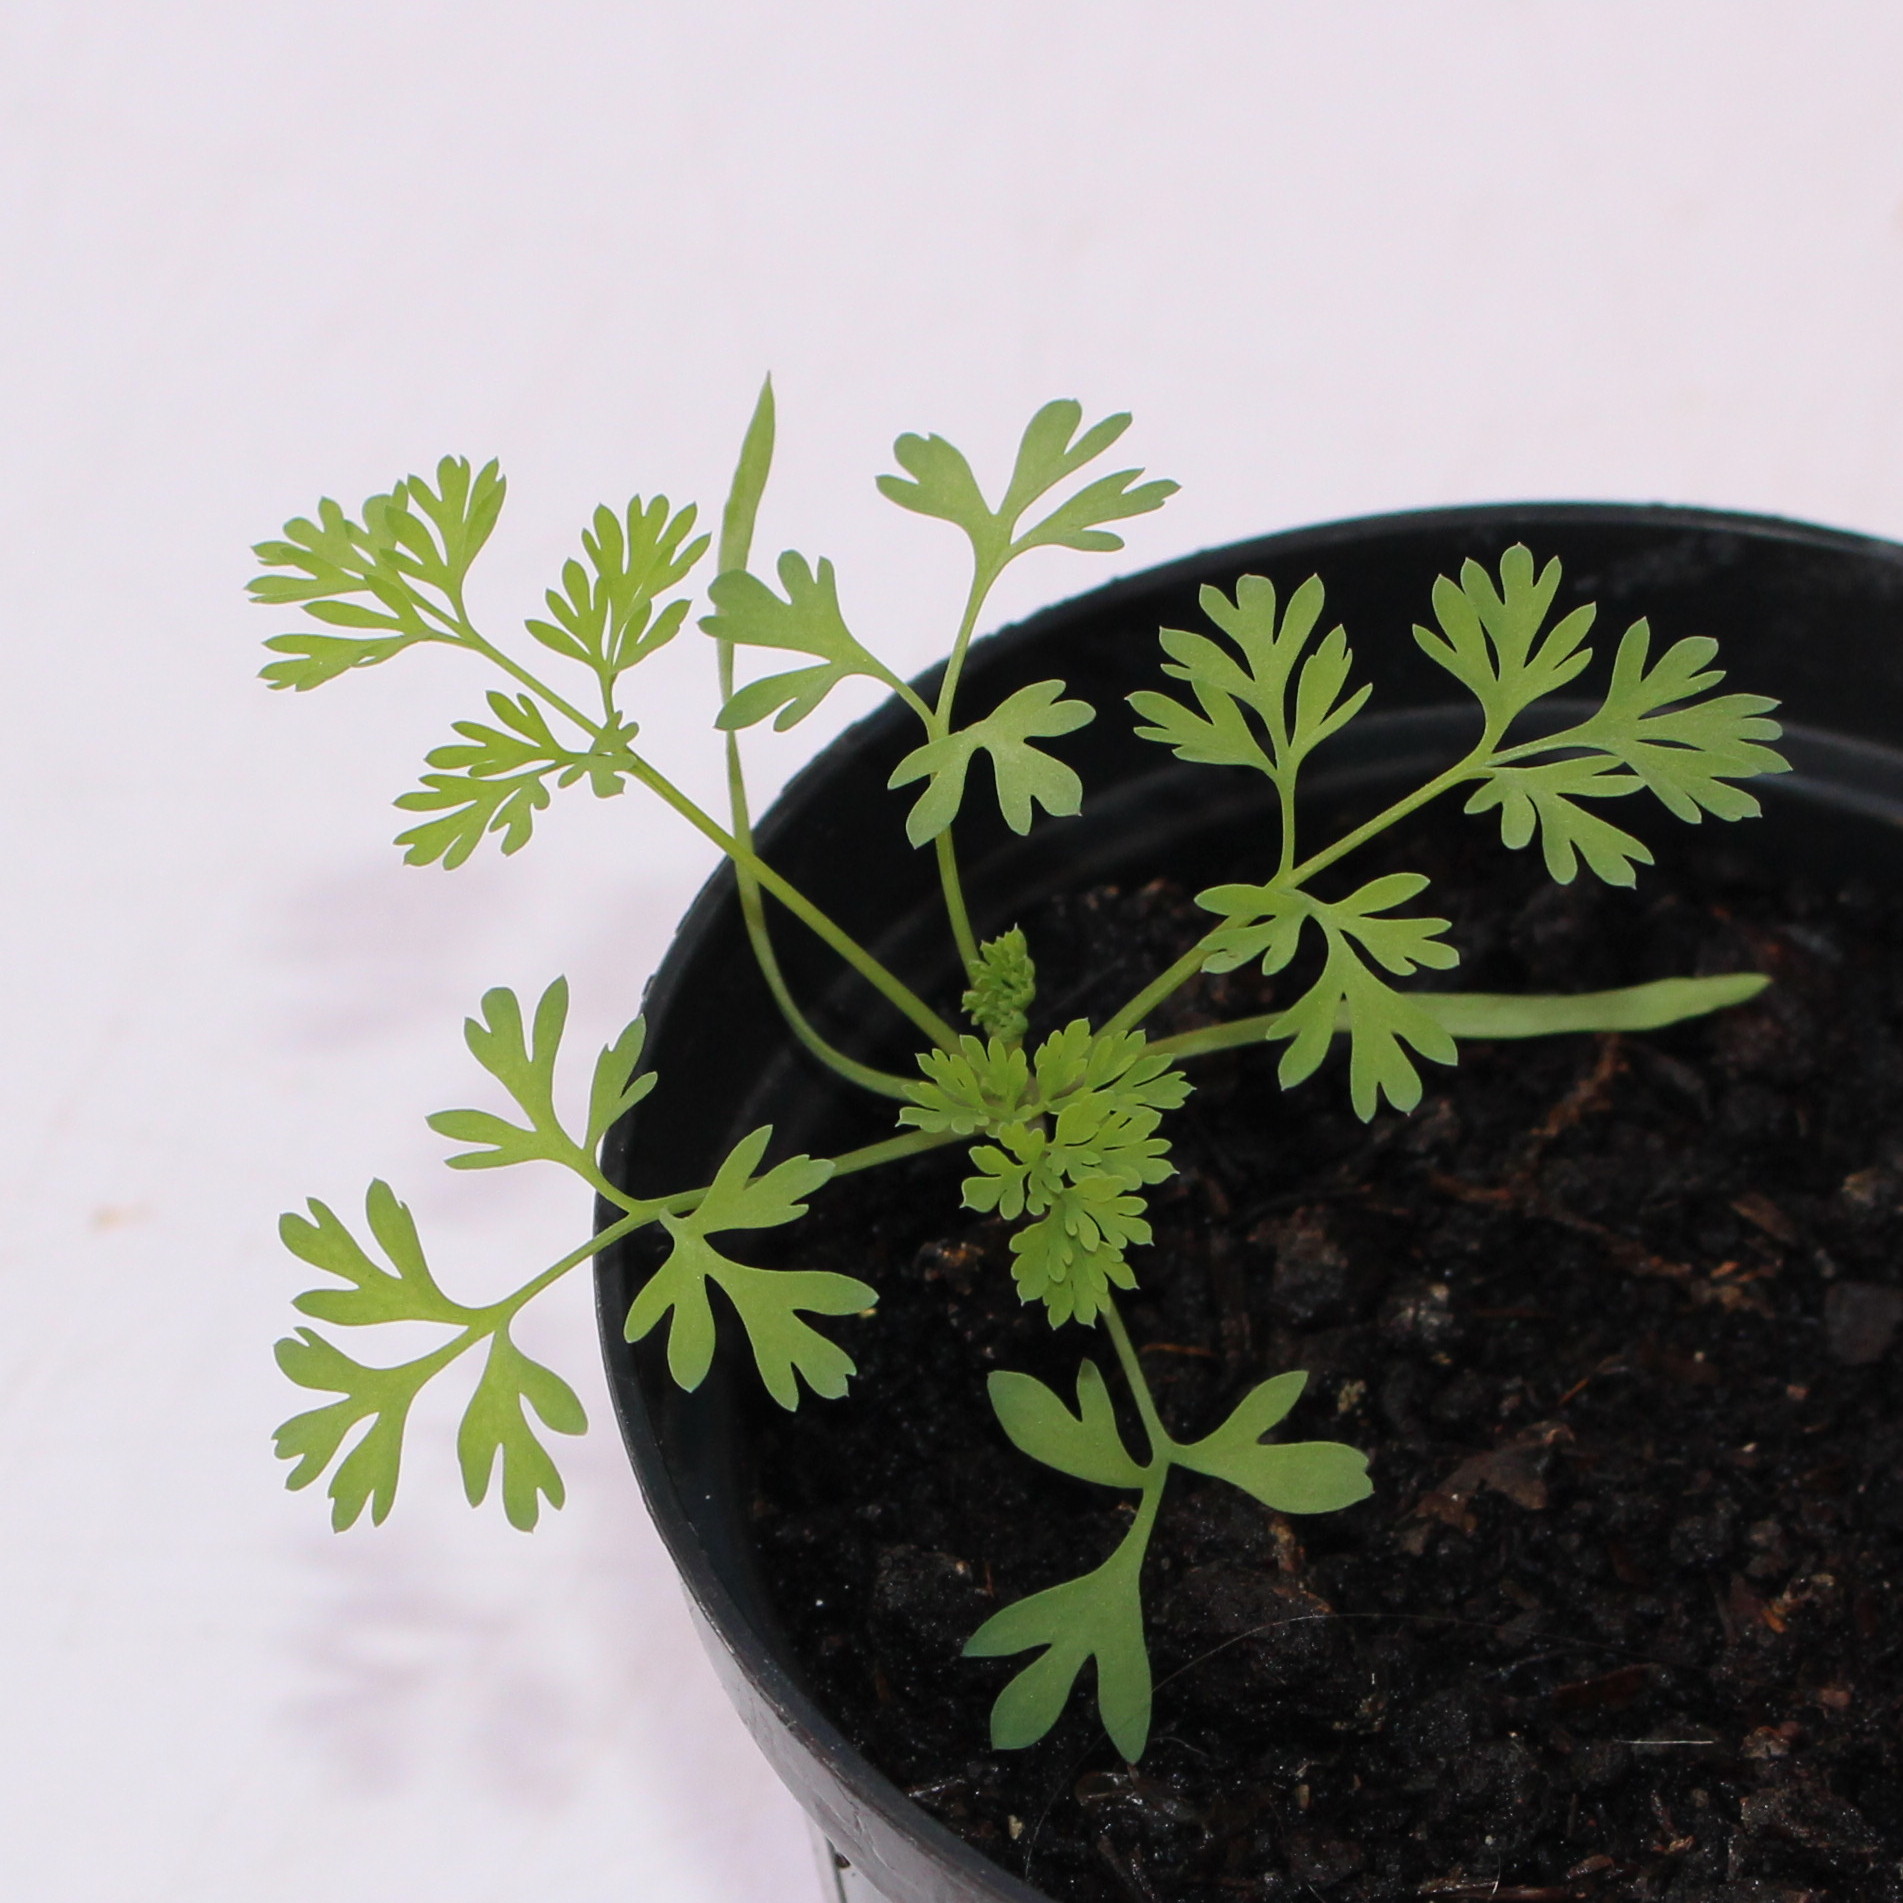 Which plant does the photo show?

Fumaria officinalis
